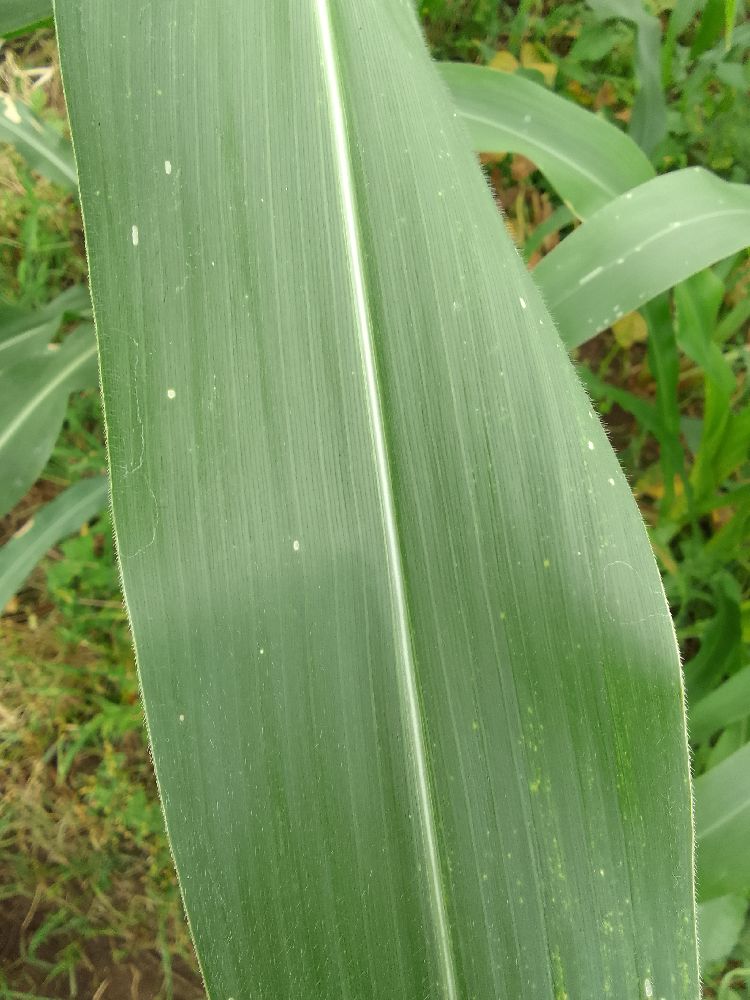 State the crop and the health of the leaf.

maize, healthy
